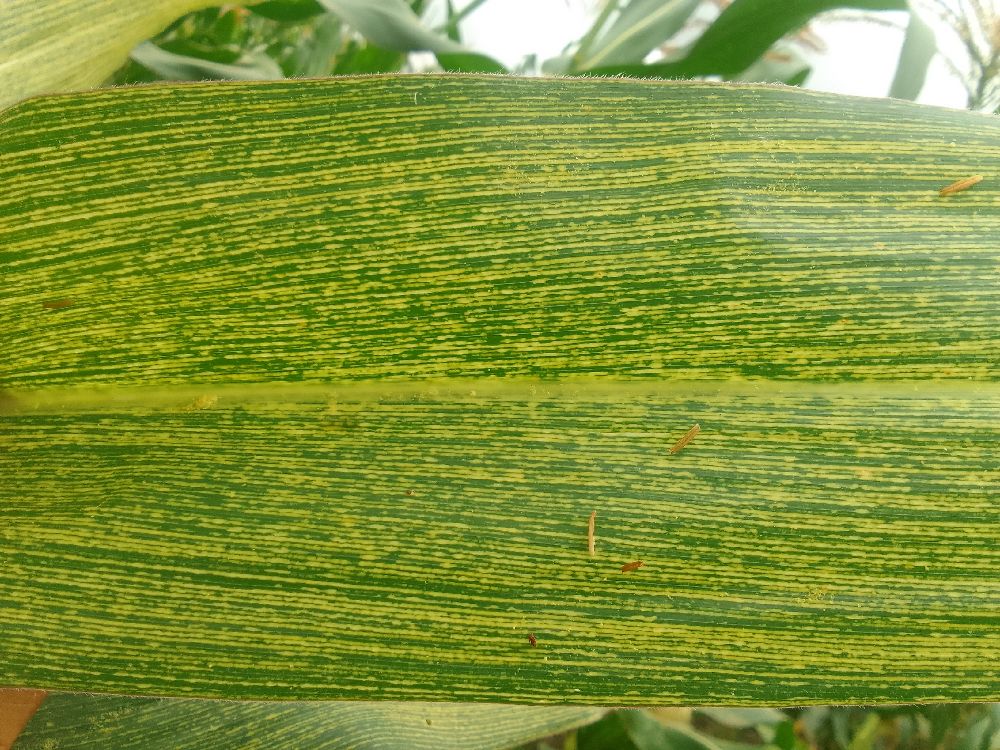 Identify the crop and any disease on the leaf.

maize, maize streak virus
